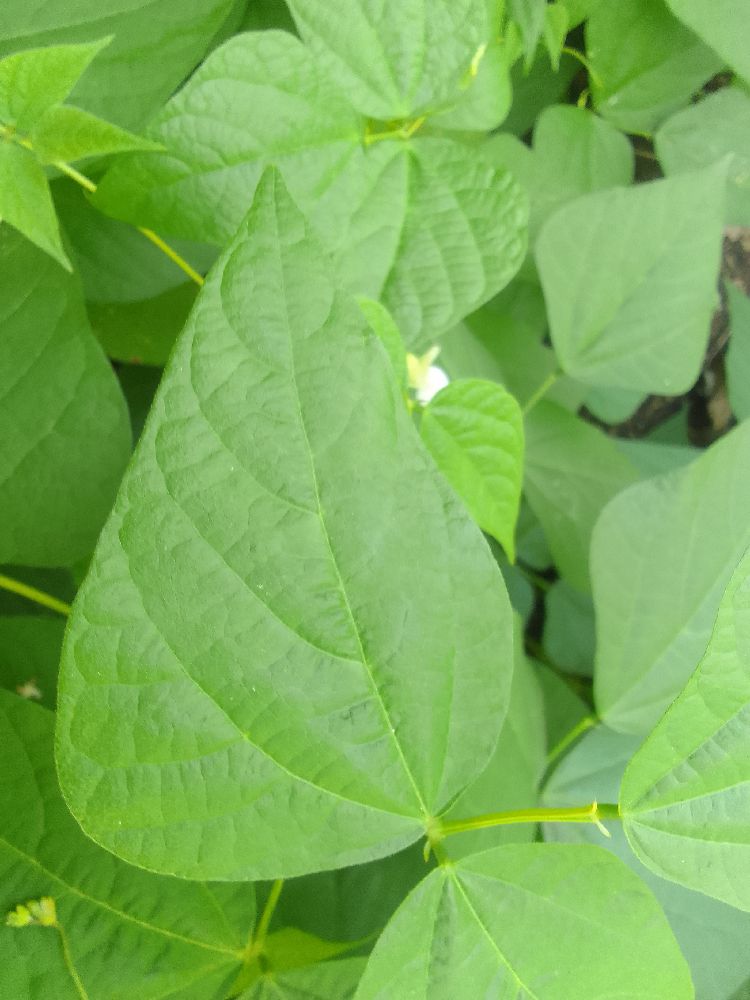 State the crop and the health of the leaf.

common bean, healthy
